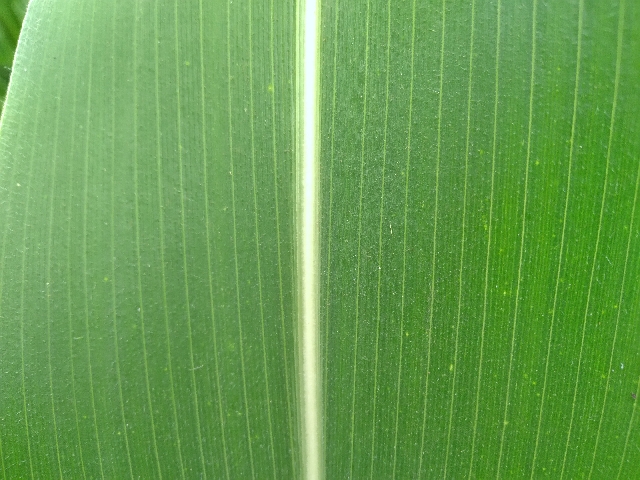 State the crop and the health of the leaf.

maize, healthy
